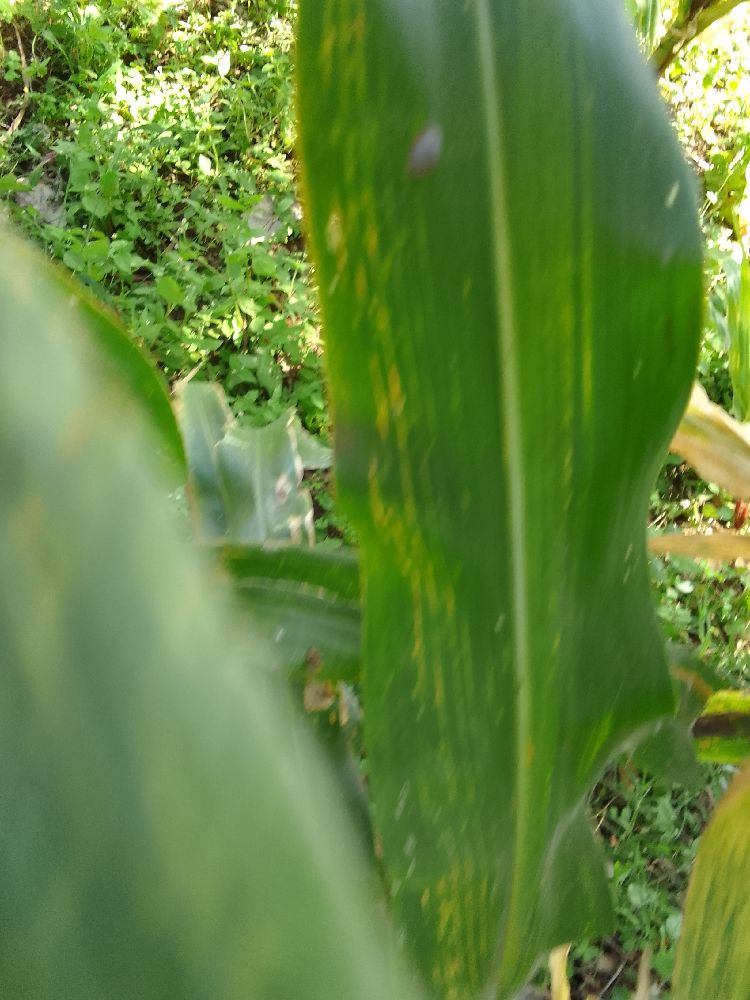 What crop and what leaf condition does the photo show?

maize, maize lethal necrosis
